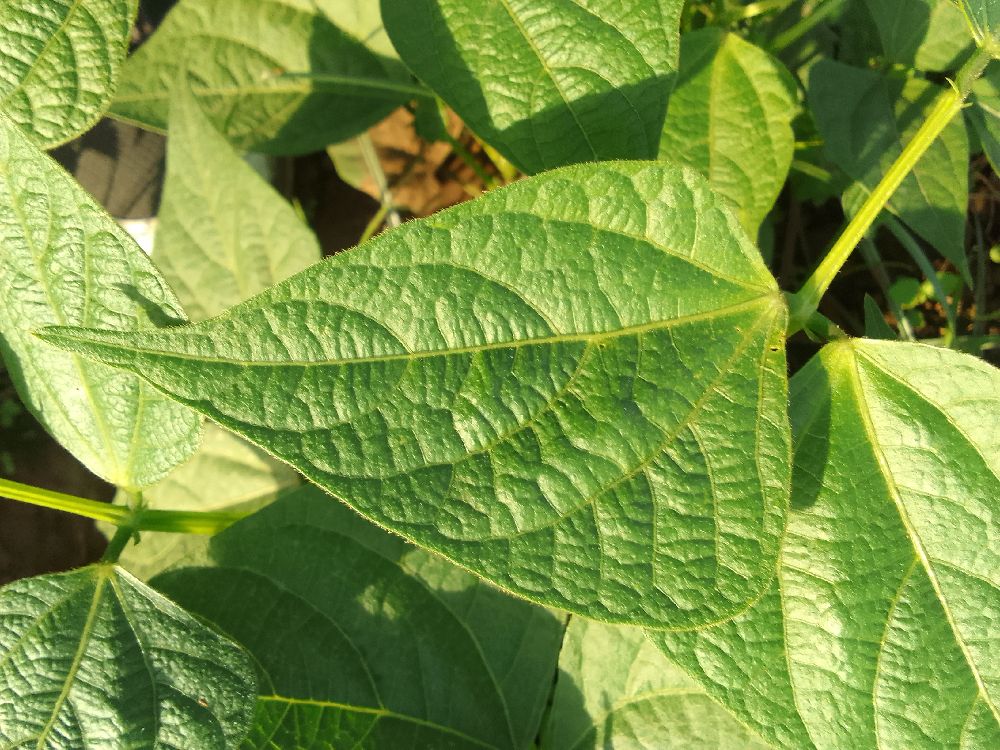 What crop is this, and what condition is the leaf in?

common bean, healthy
